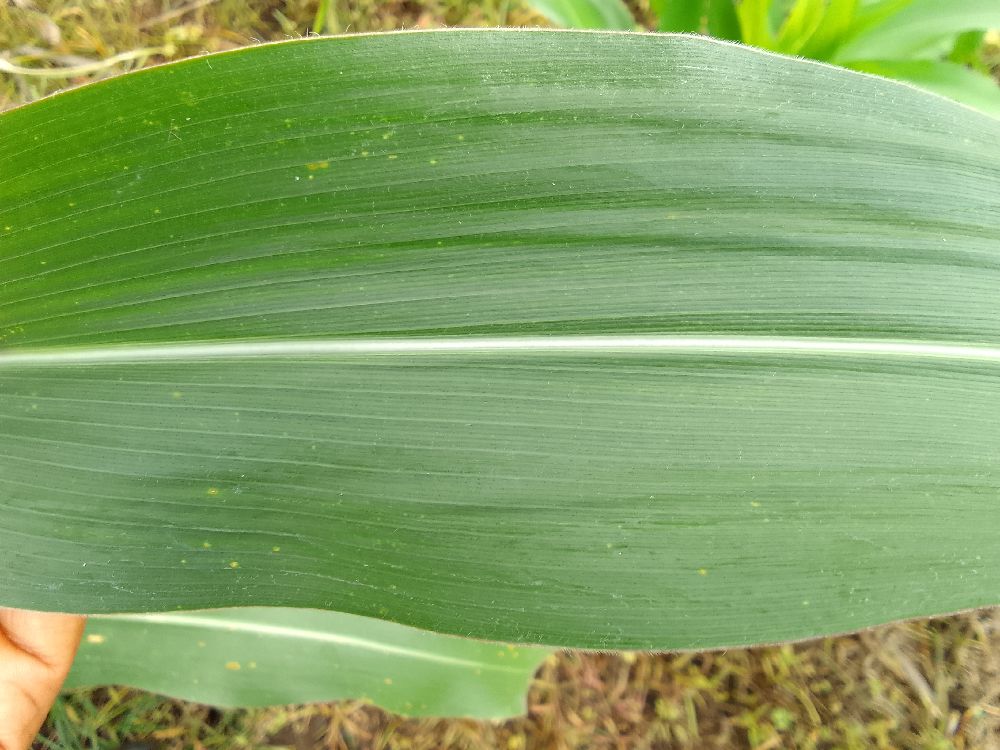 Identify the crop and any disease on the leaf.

maize, healthy
